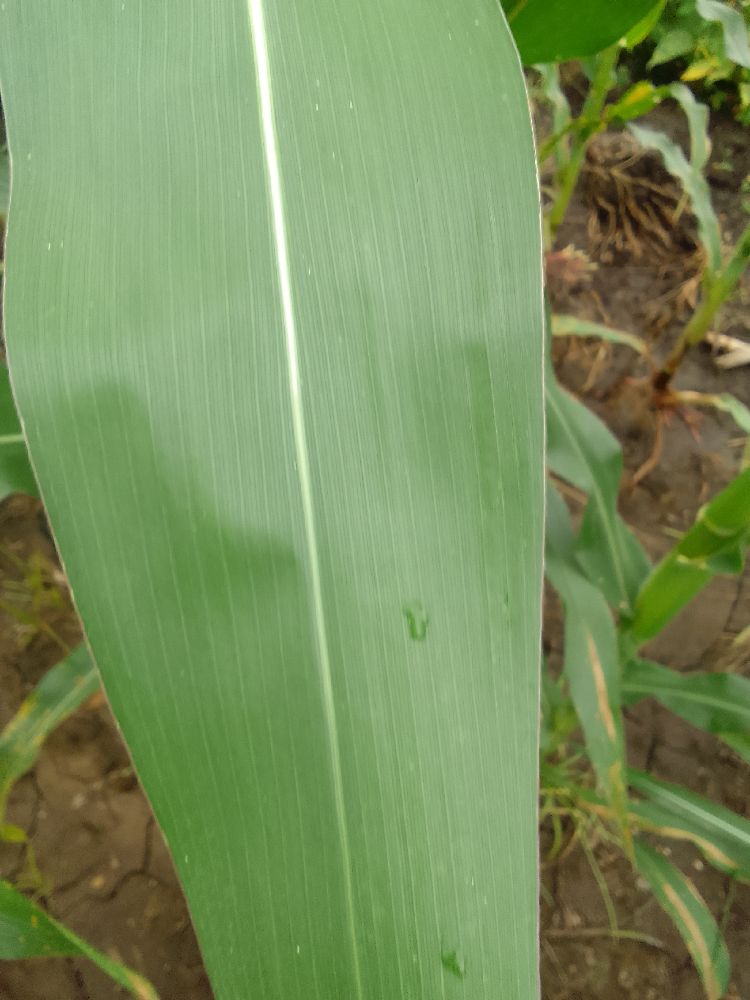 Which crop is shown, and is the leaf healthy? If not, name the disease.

maize, healthy
